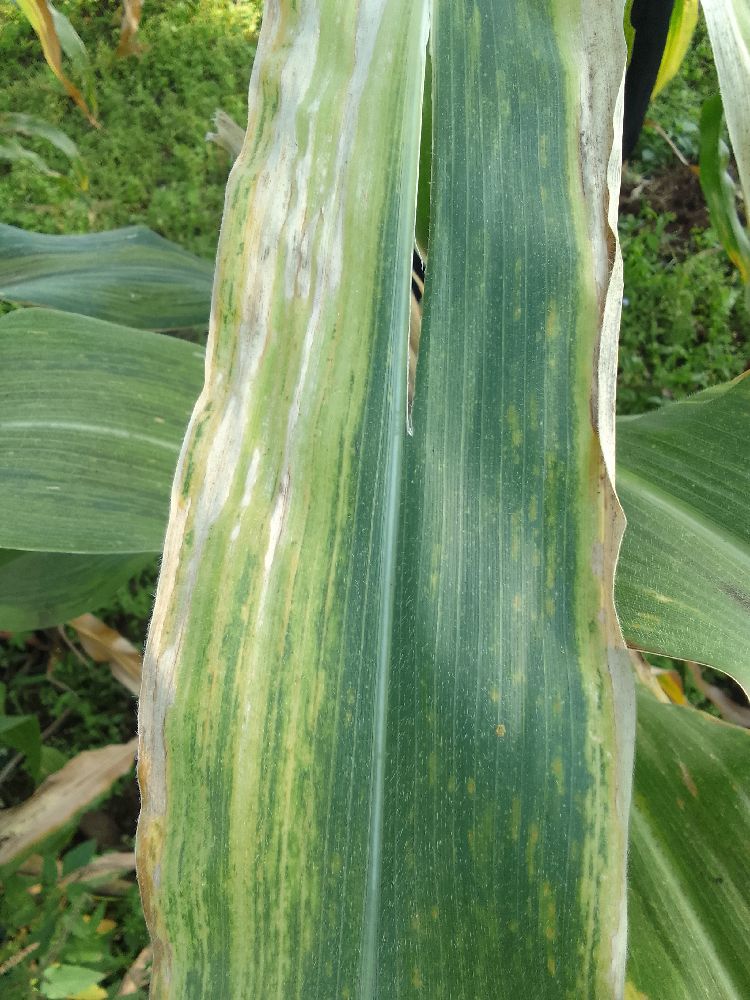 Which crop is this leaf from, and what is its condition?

maize, maize lethal necrosis
